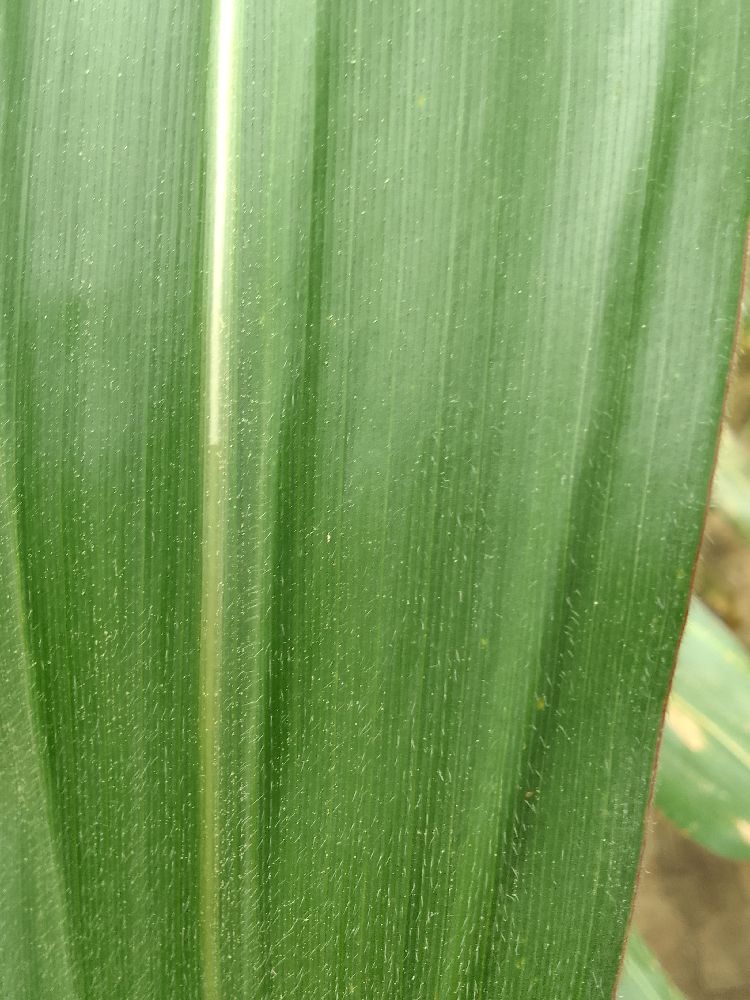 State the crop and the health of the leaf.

maize, healthy
